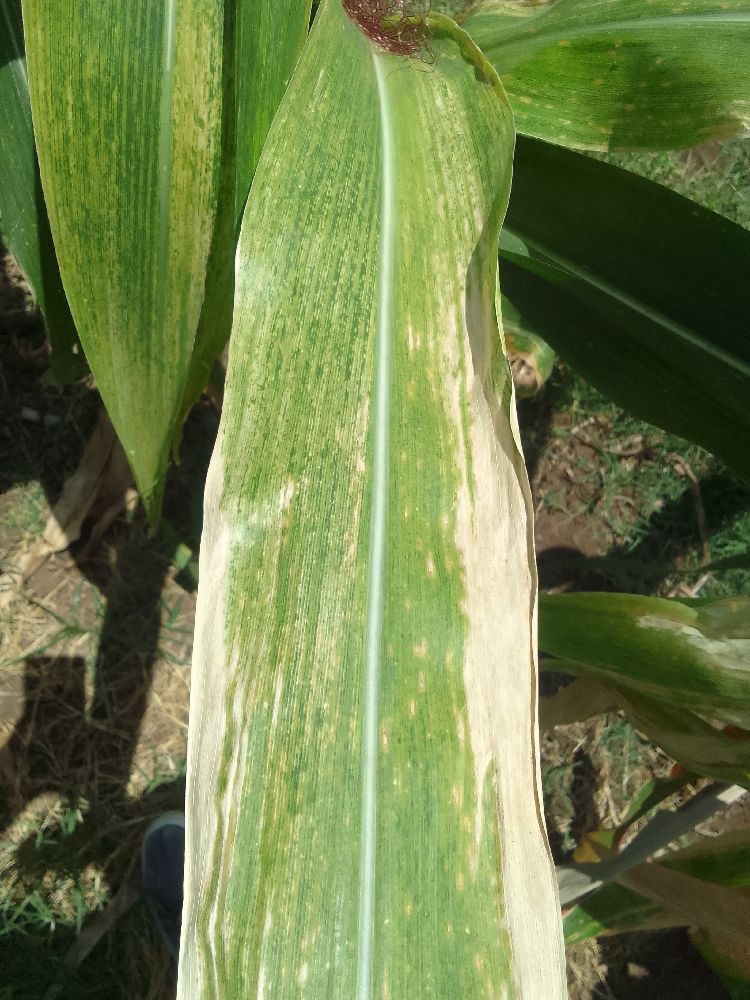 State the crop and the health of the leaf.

maize, maize lethal necrosis
